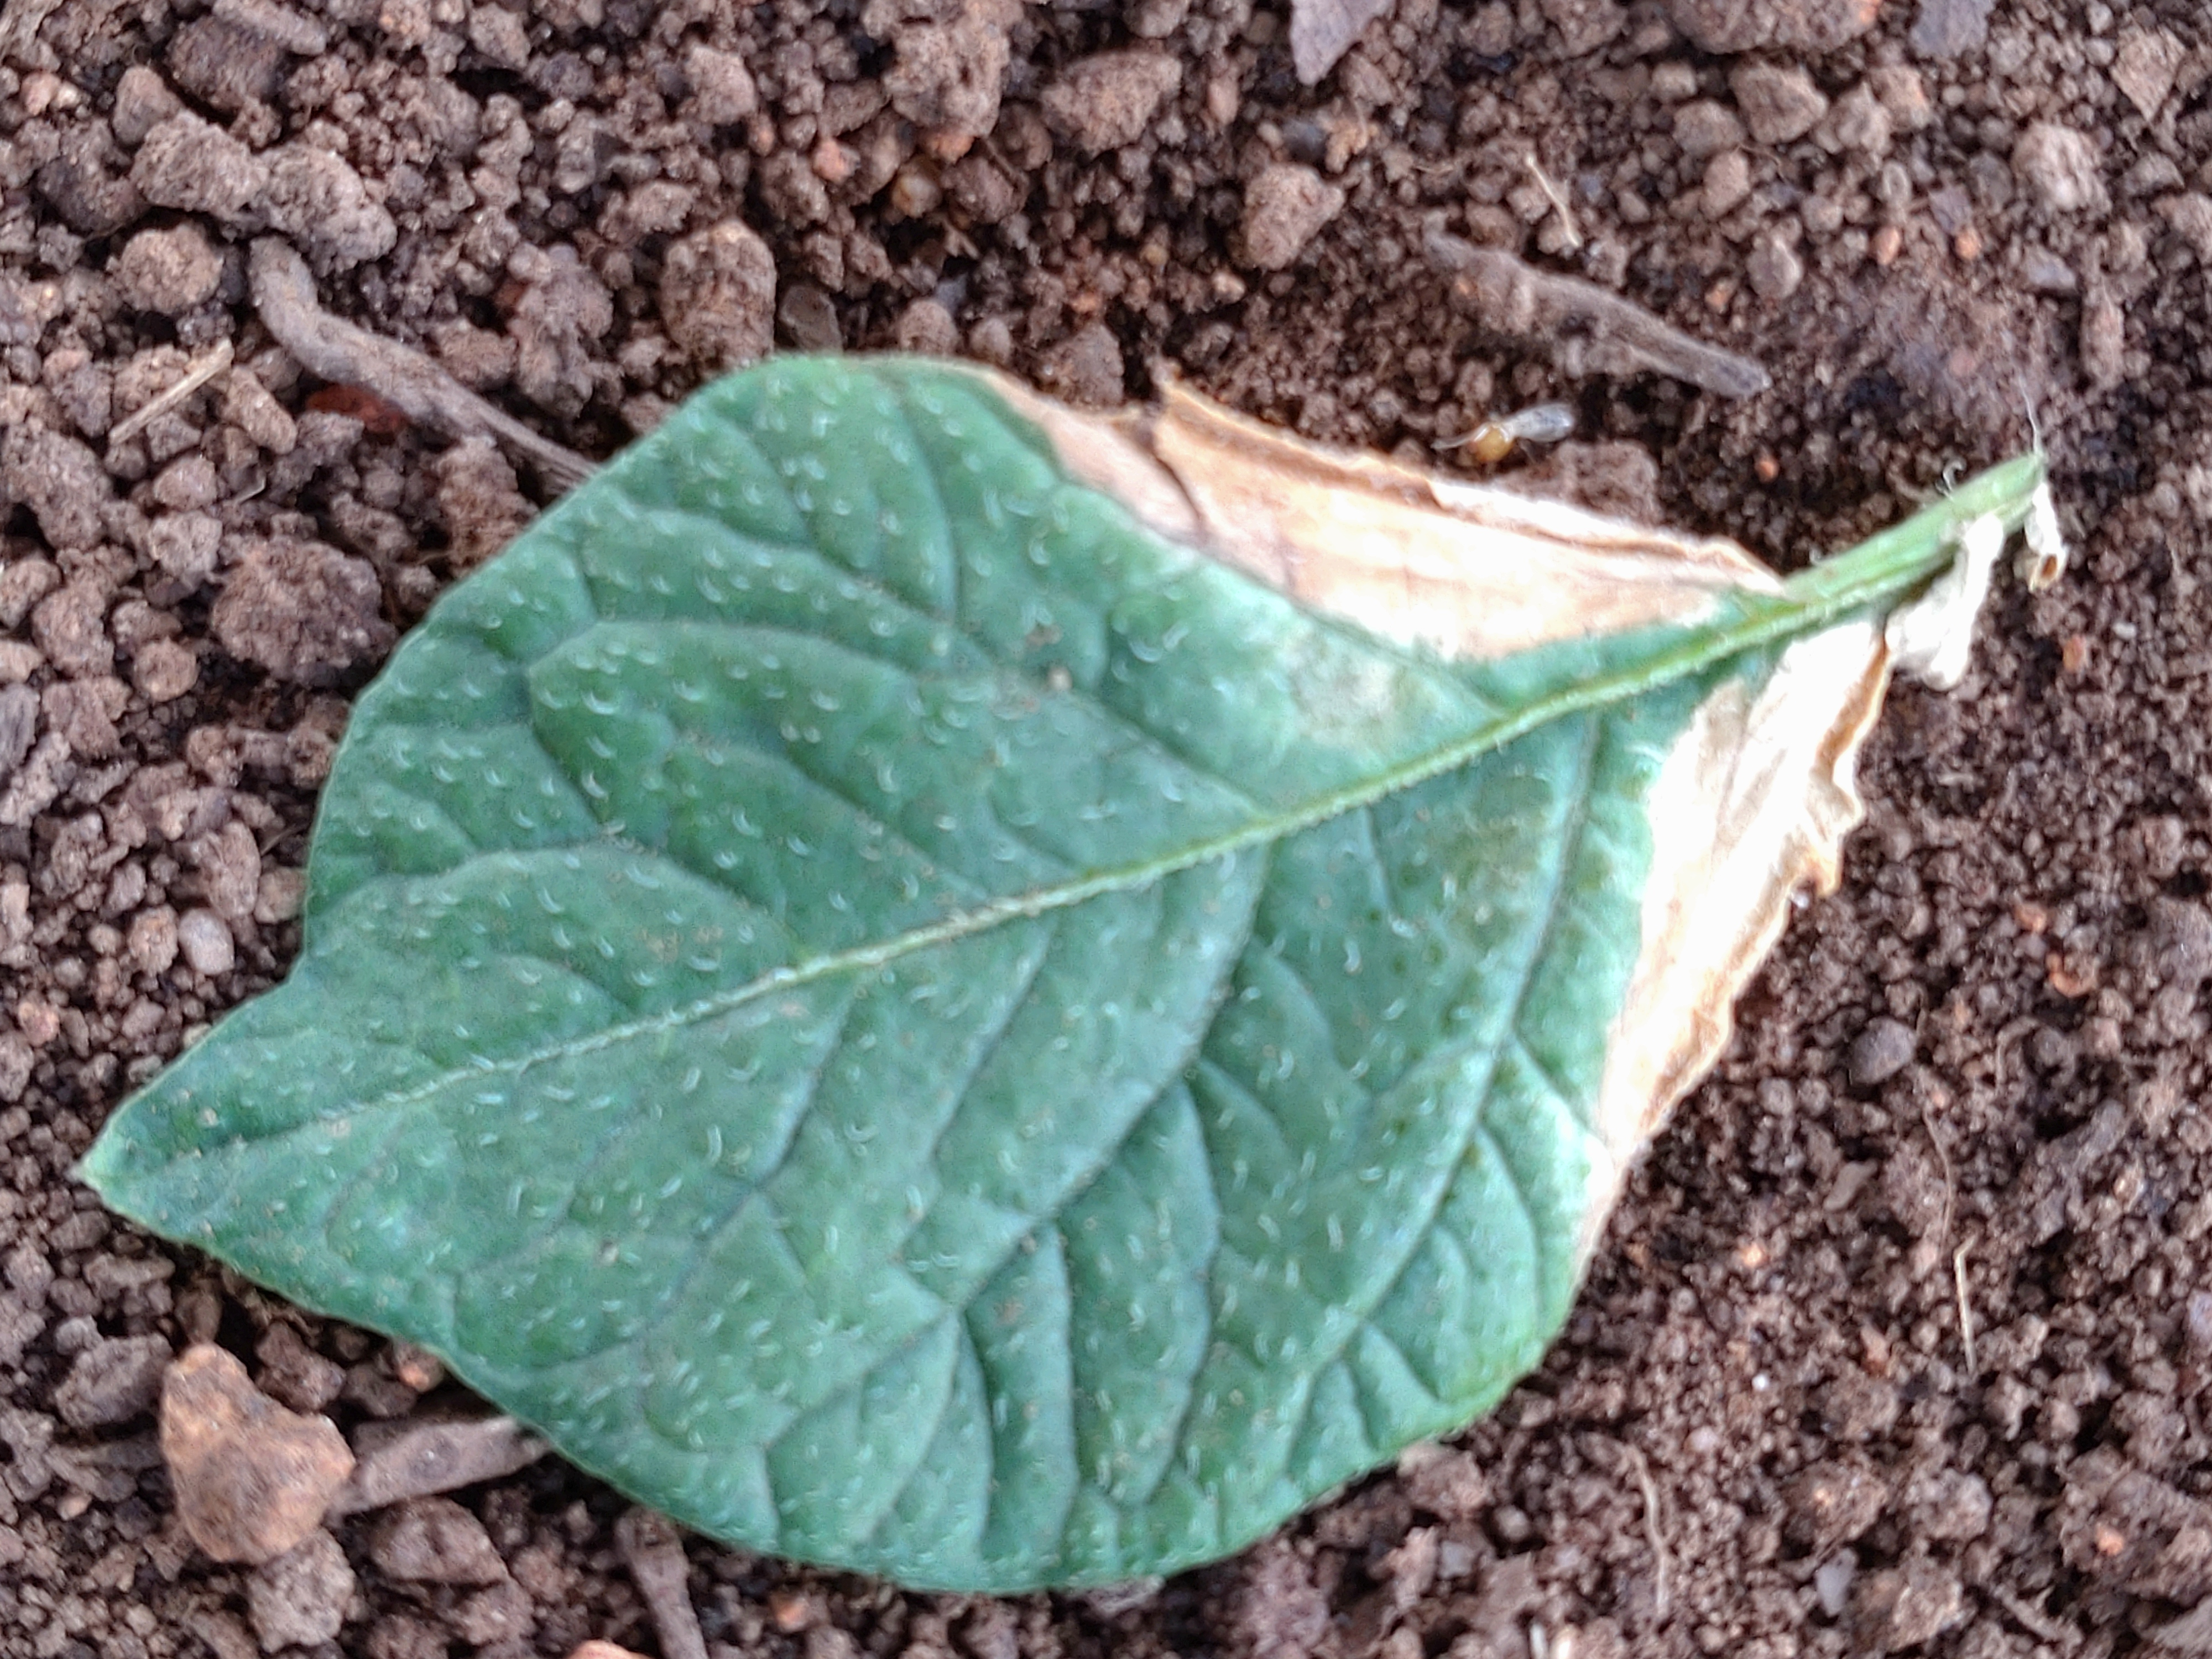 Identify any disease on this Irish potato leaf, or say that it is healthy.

early blight
